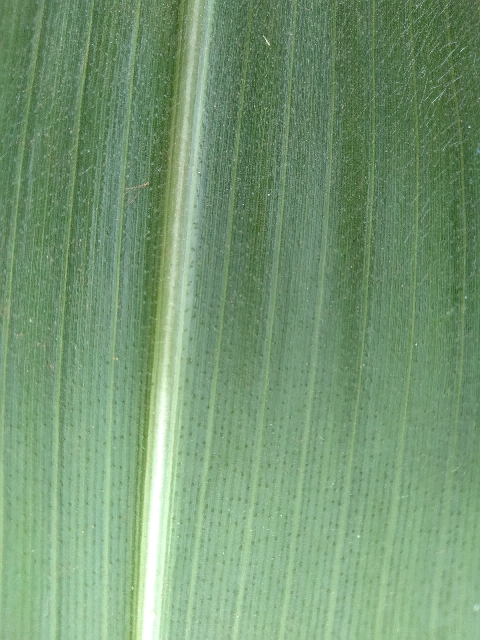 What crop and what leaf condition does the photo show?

maize, healthy
